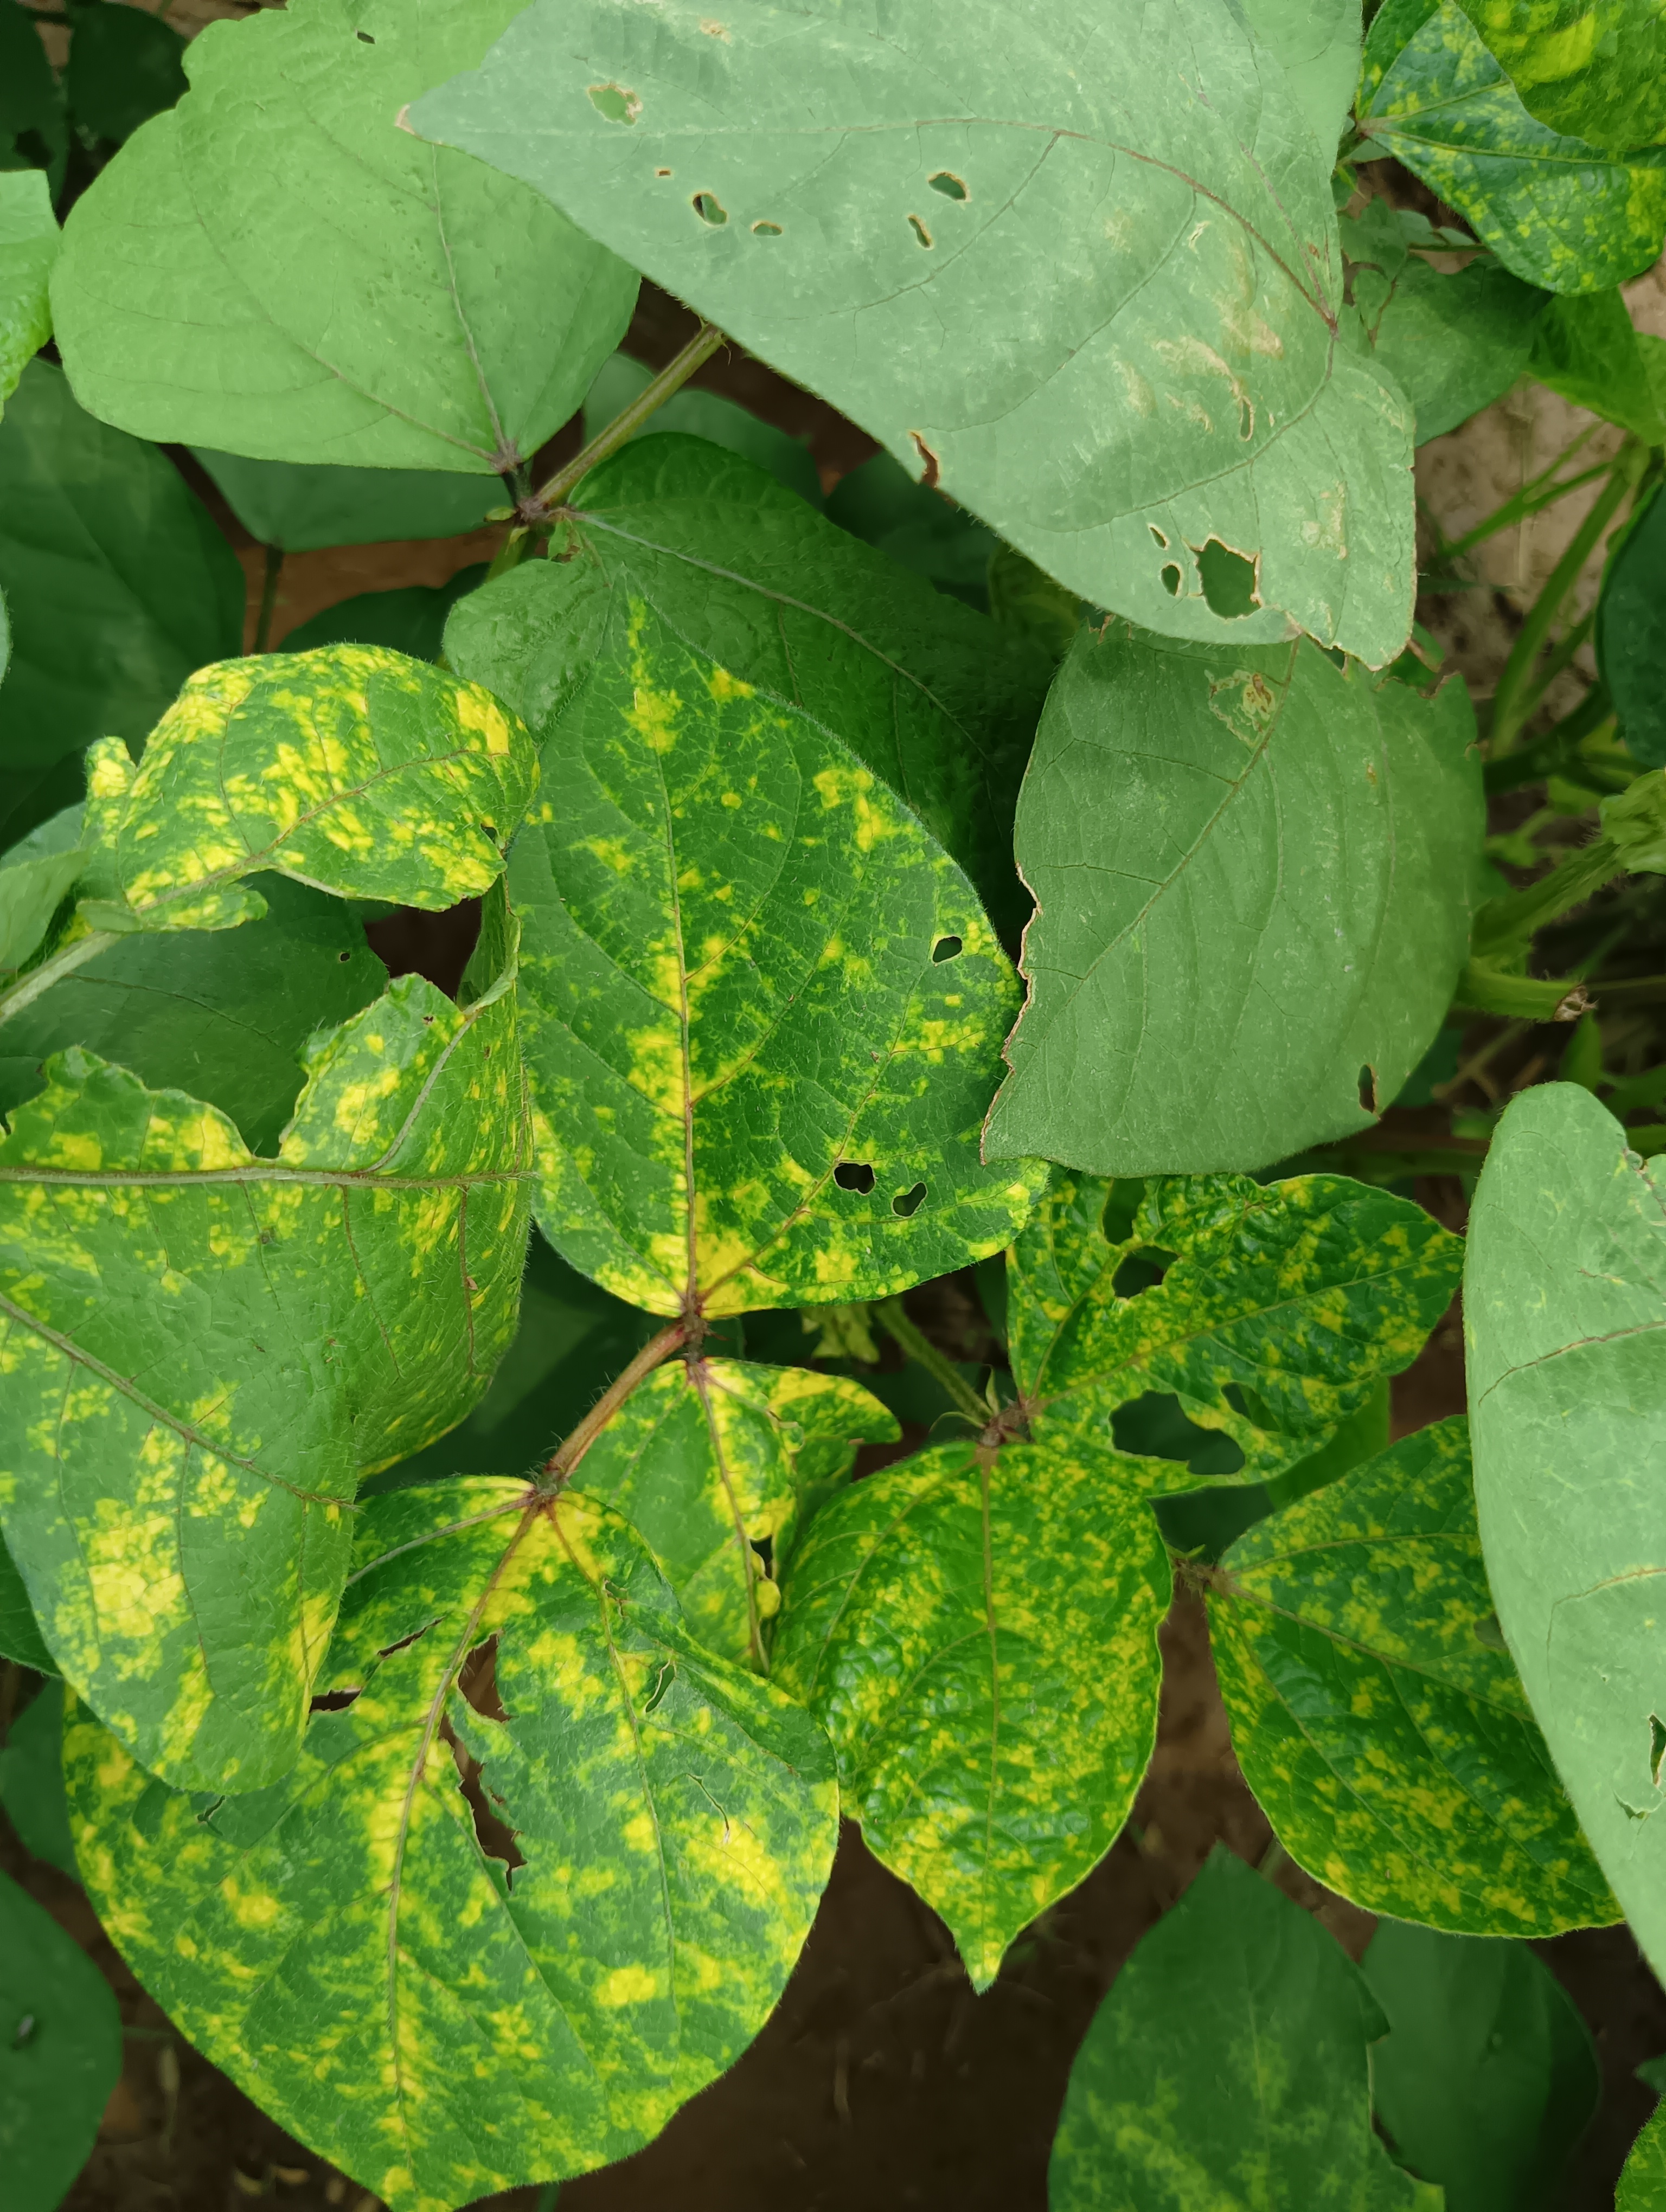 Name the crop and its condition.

mungbean, yellow mosaic
